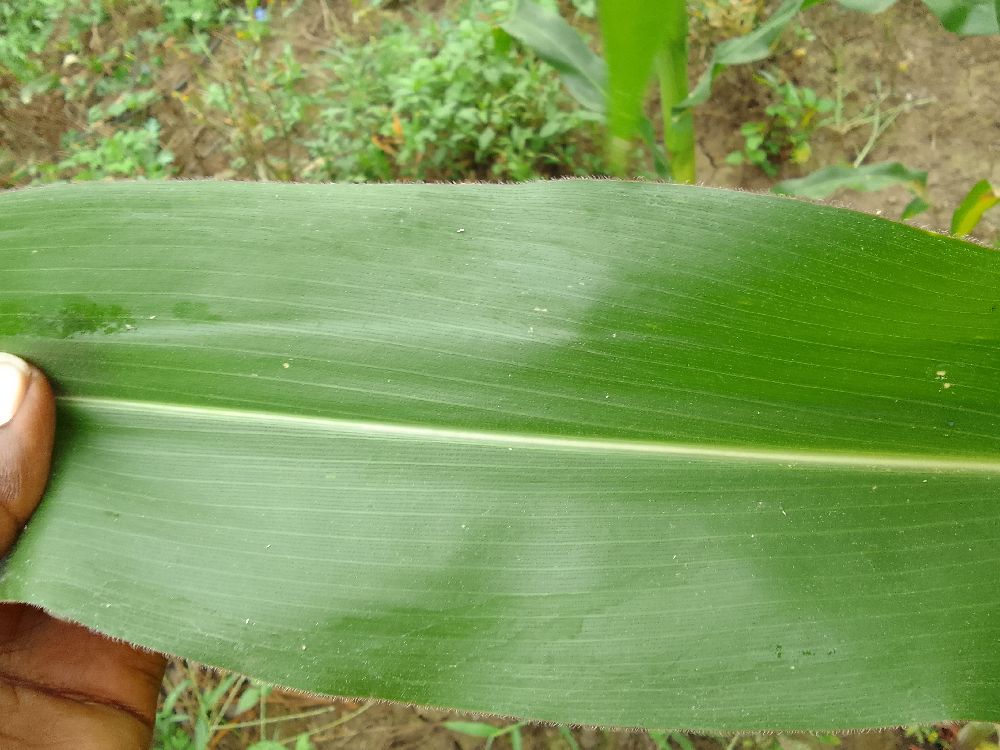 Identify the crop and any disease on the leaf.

maize, healthy
